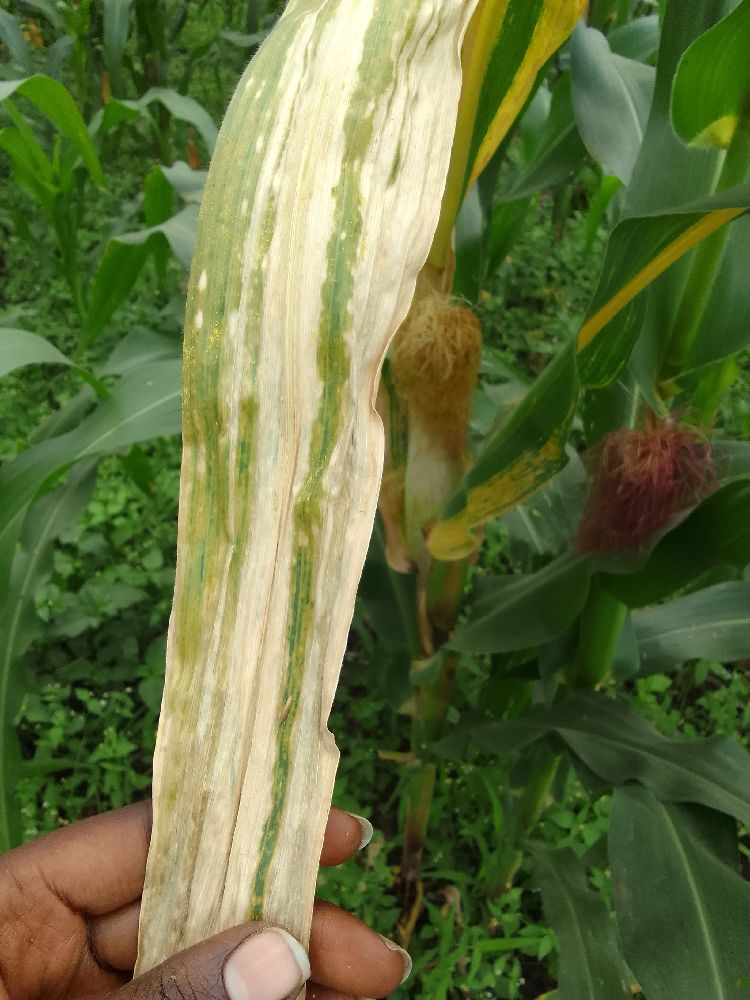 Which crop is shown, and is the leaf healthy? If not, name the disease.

maize, maize lethal necrosis
